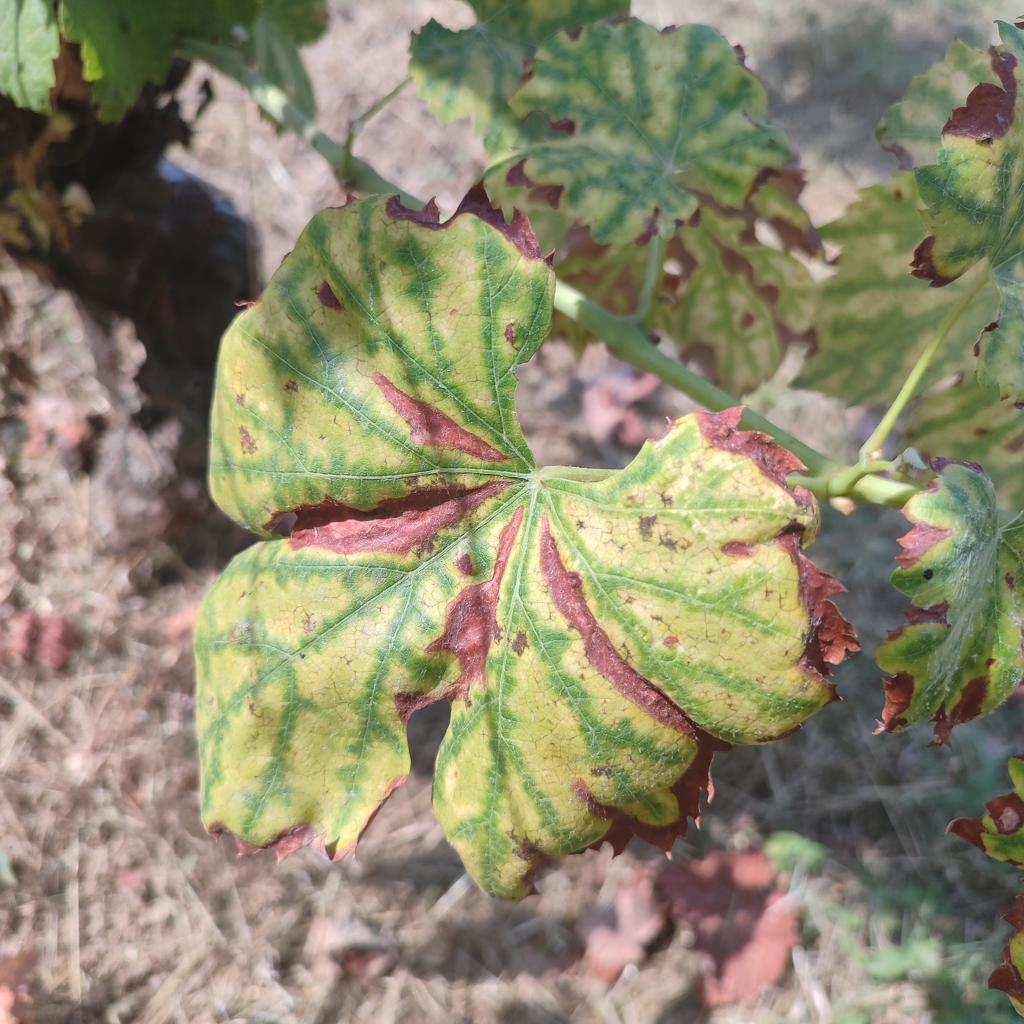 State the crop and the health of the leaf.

grapevine, esca complex
